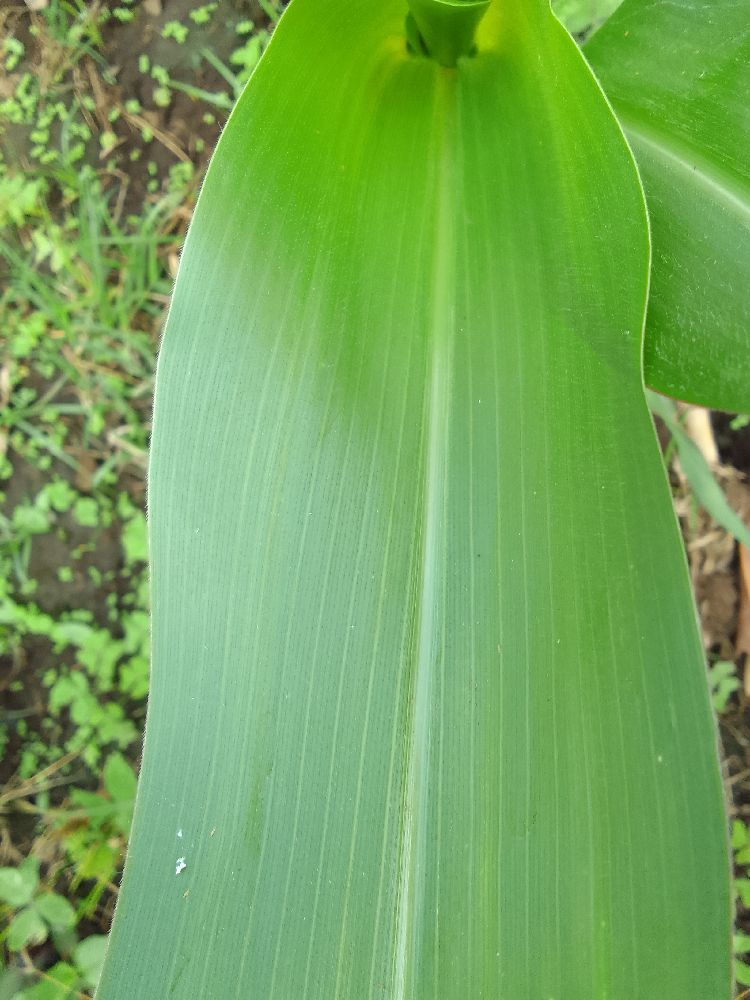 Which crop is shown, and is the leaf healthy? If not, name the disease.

maize, healthy
